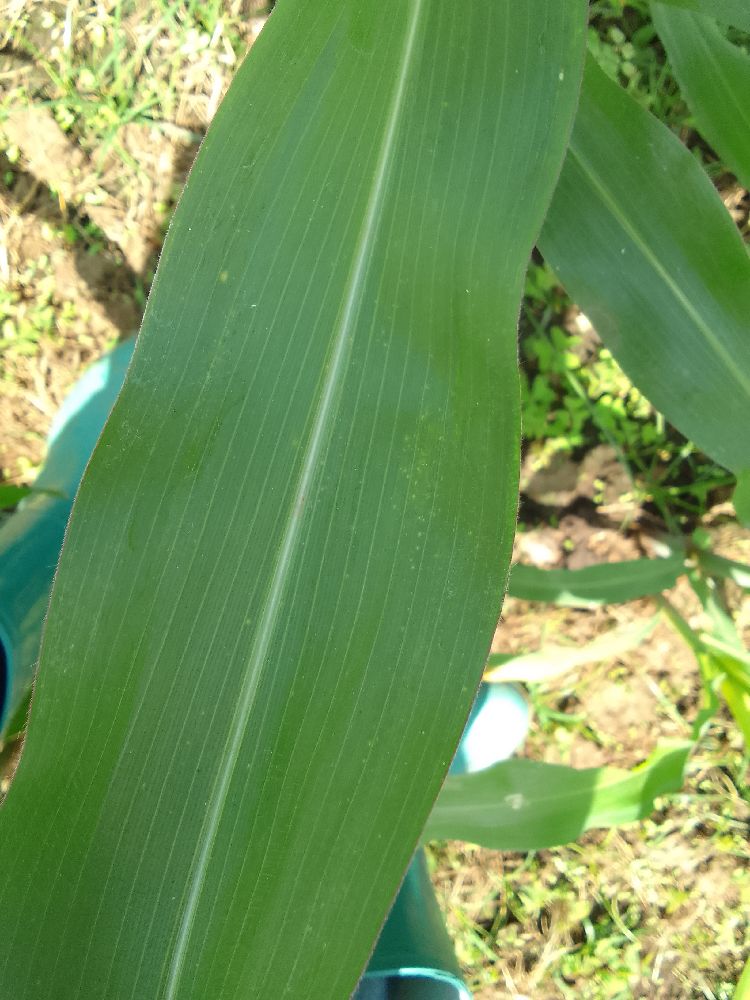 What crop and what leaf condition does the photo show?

maize, healthy
